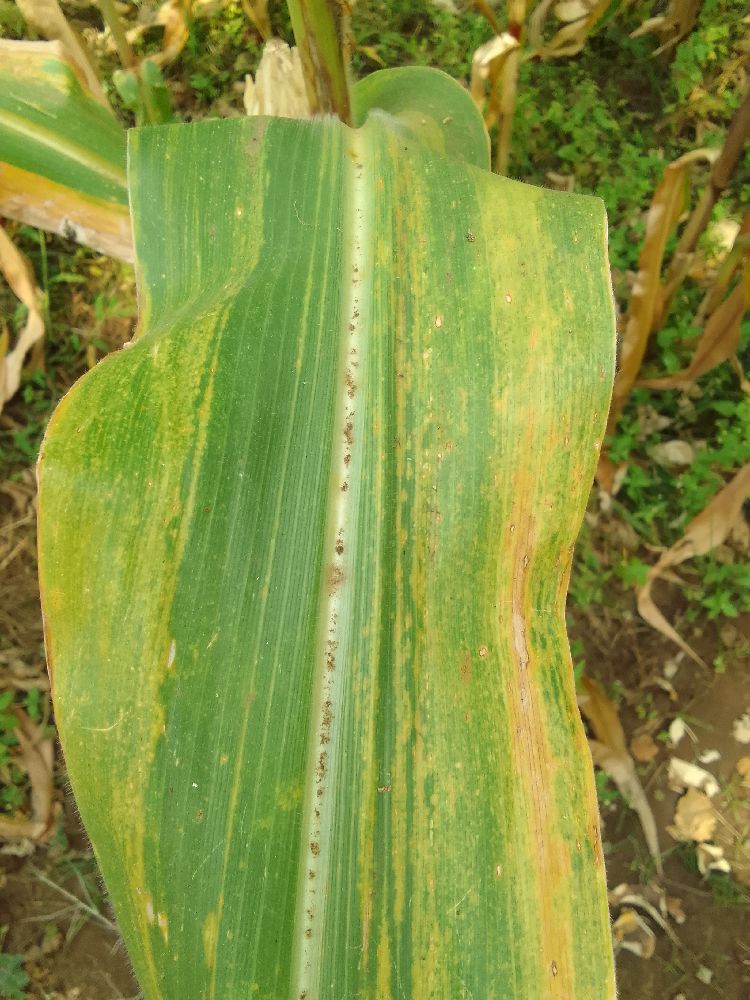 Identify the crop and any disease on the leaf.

maize, maize lethal necrosis
